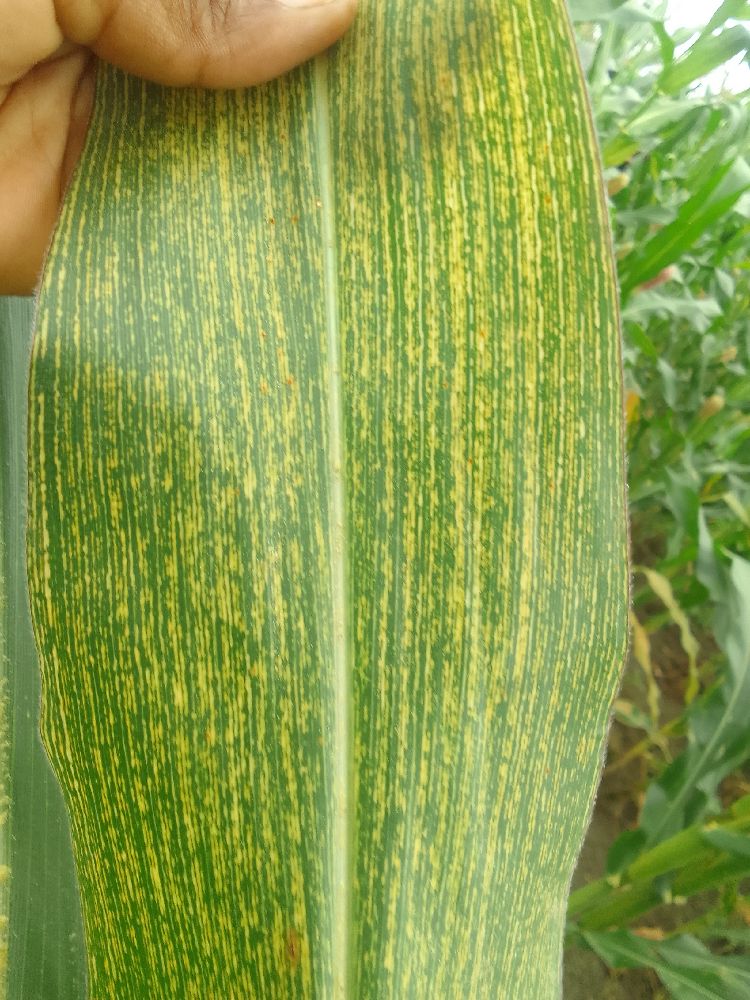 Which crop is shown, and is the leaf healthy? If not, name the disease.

maize, maize streak virus
